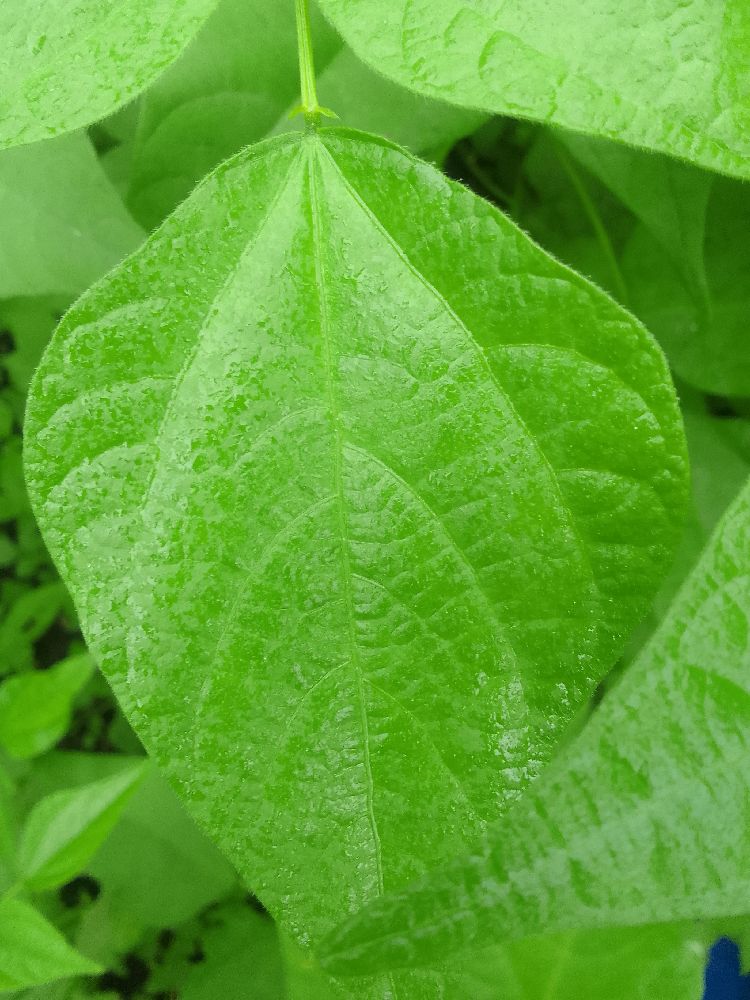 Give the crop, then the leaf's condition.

common bean, healthy
